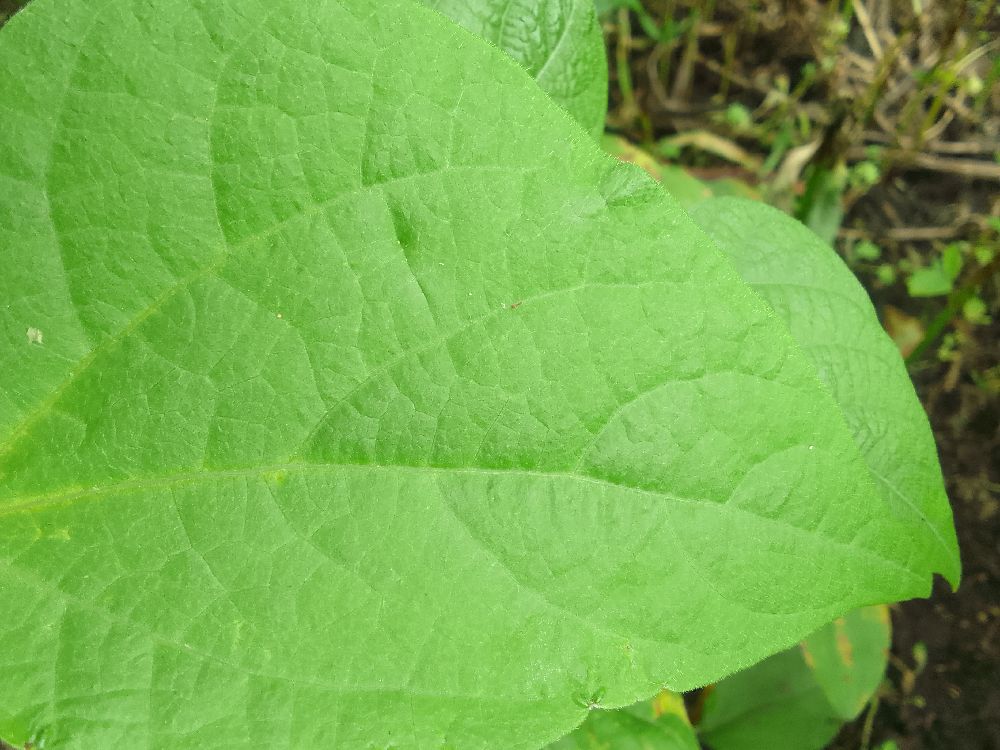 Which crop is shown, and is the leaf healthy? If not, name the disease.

common bean, healthy
